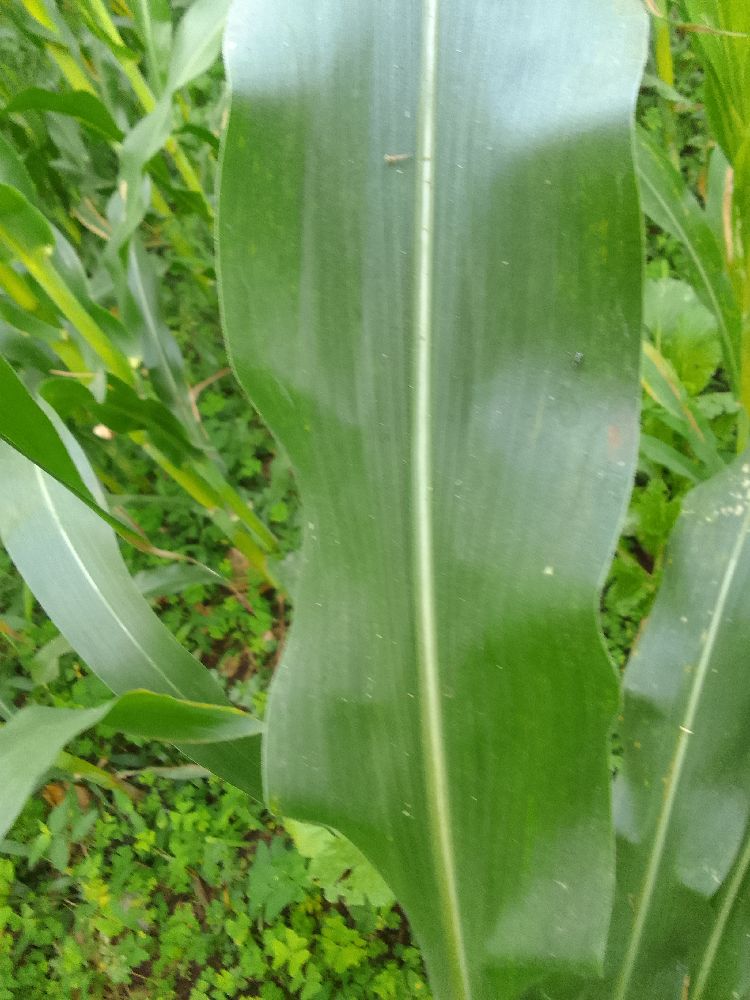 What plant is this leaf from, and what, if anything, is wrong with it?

maize, healthy
